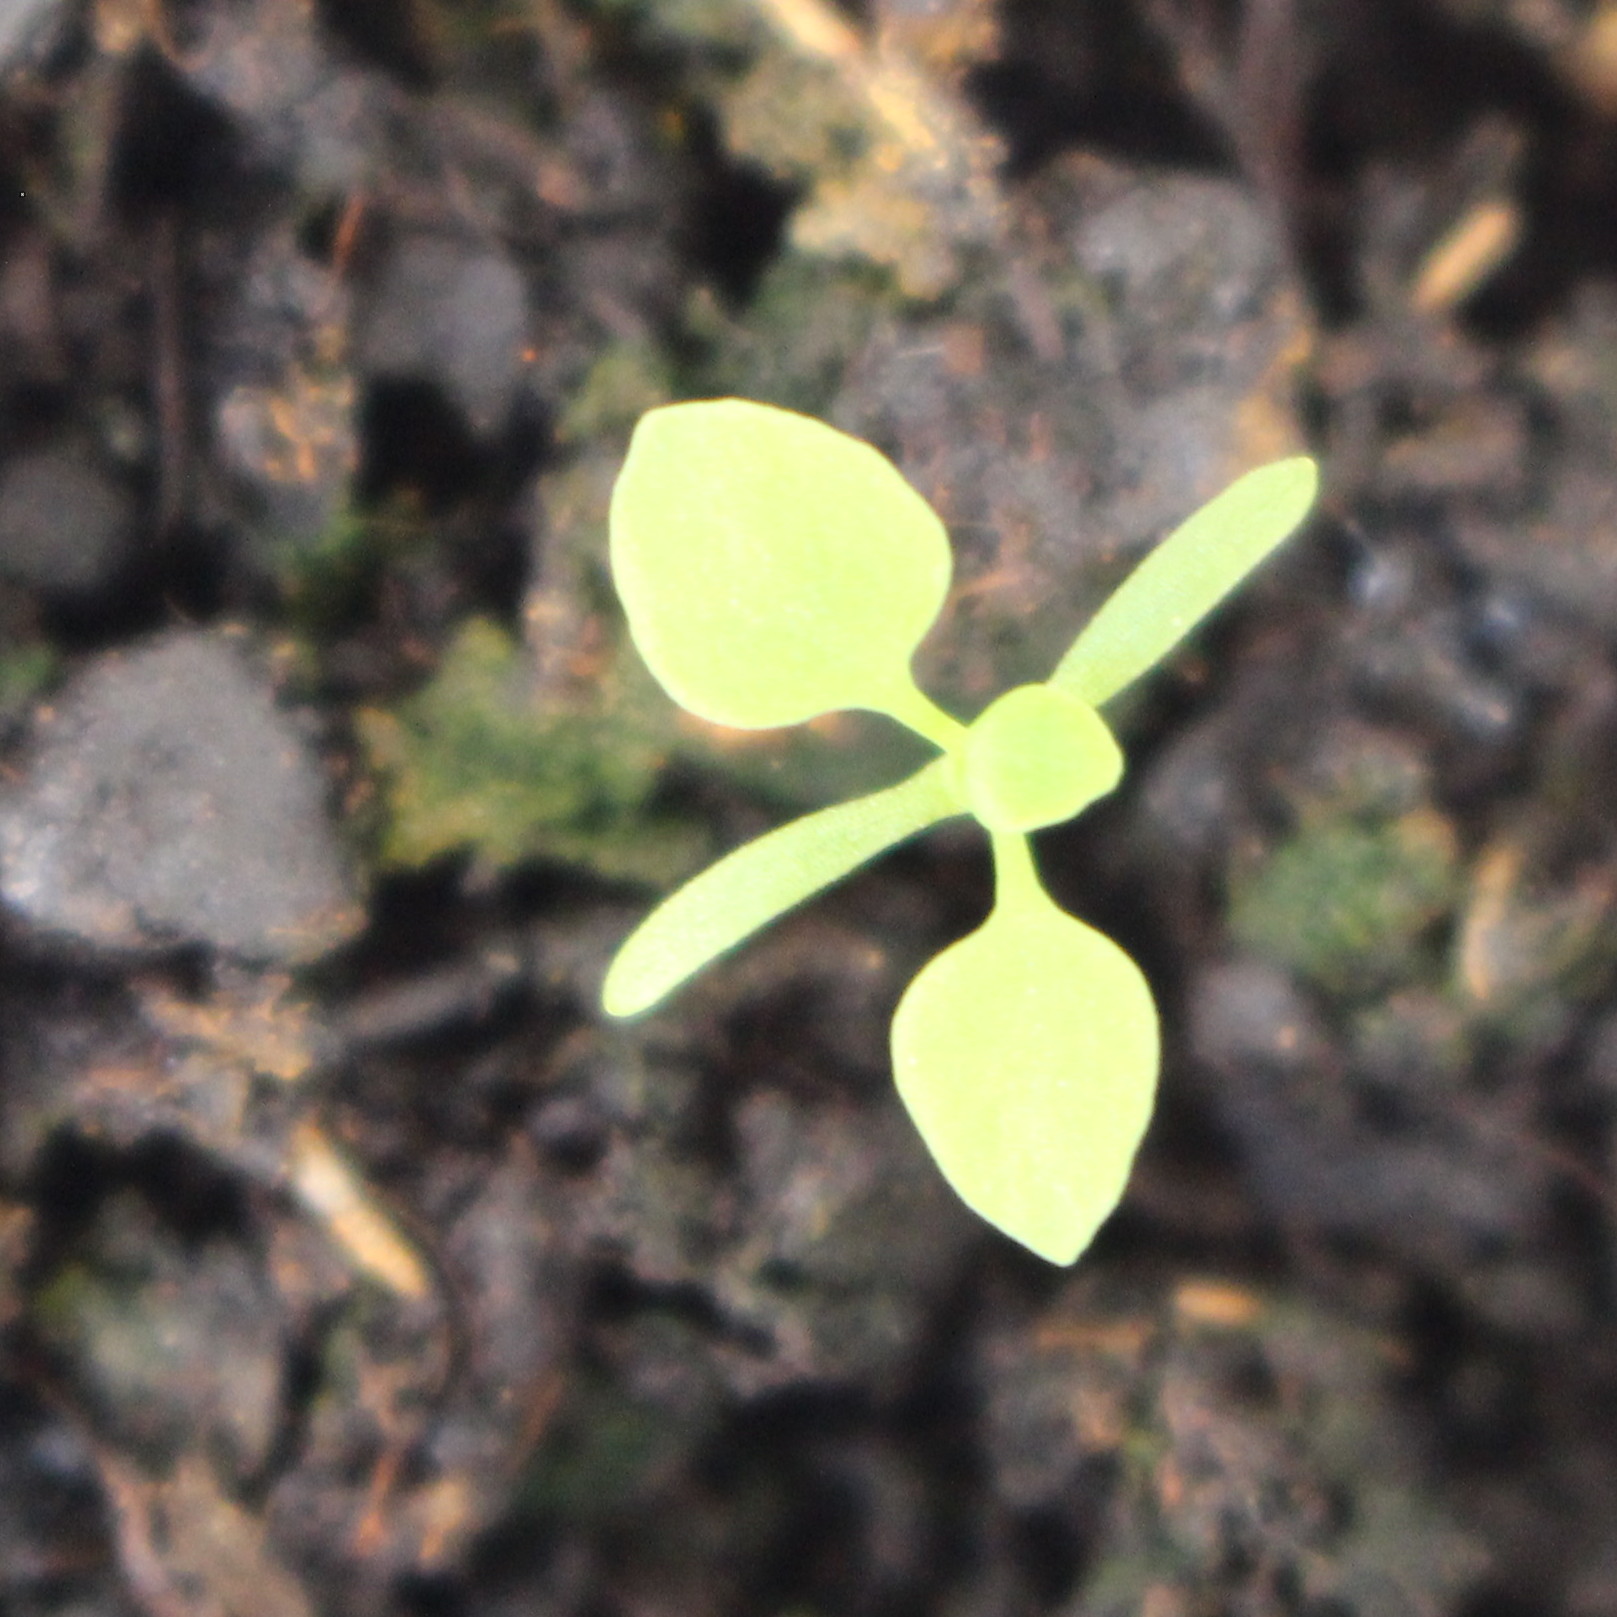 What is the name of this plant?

Papaver rhoeas
